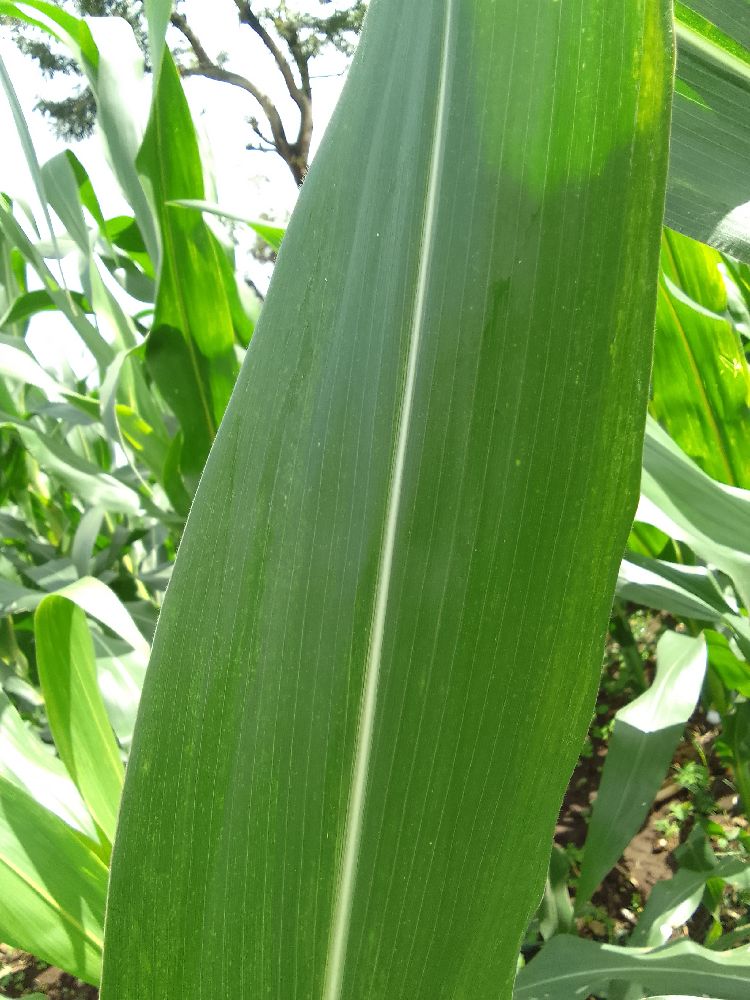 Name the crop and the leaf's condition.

maize, healthy
